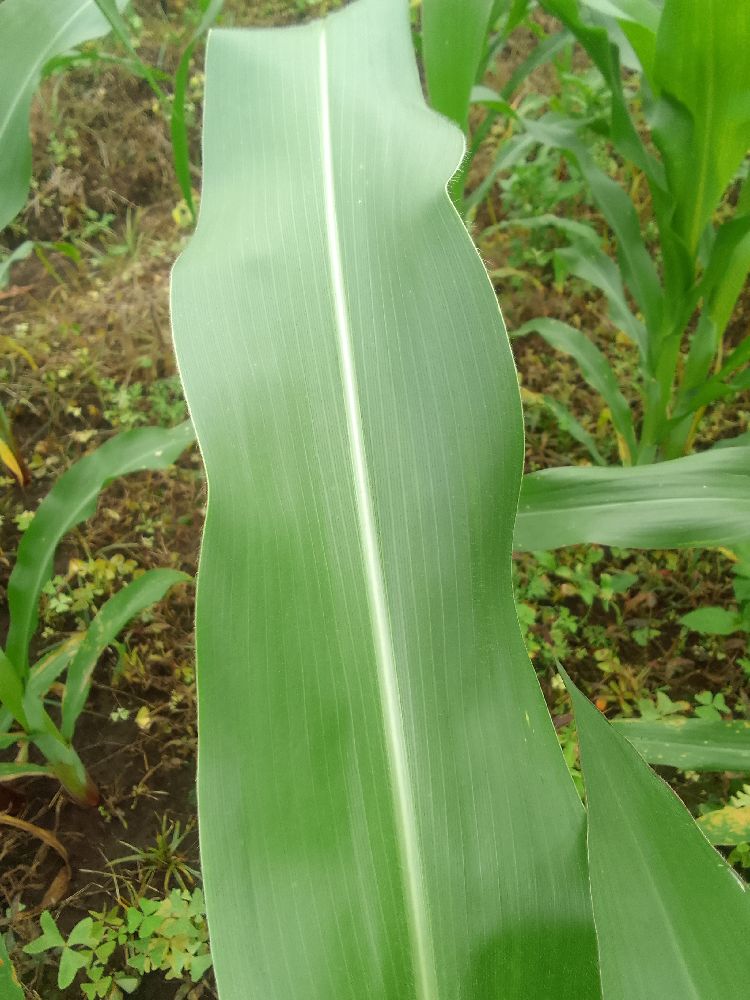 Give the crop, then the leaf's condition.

maize, healthy
